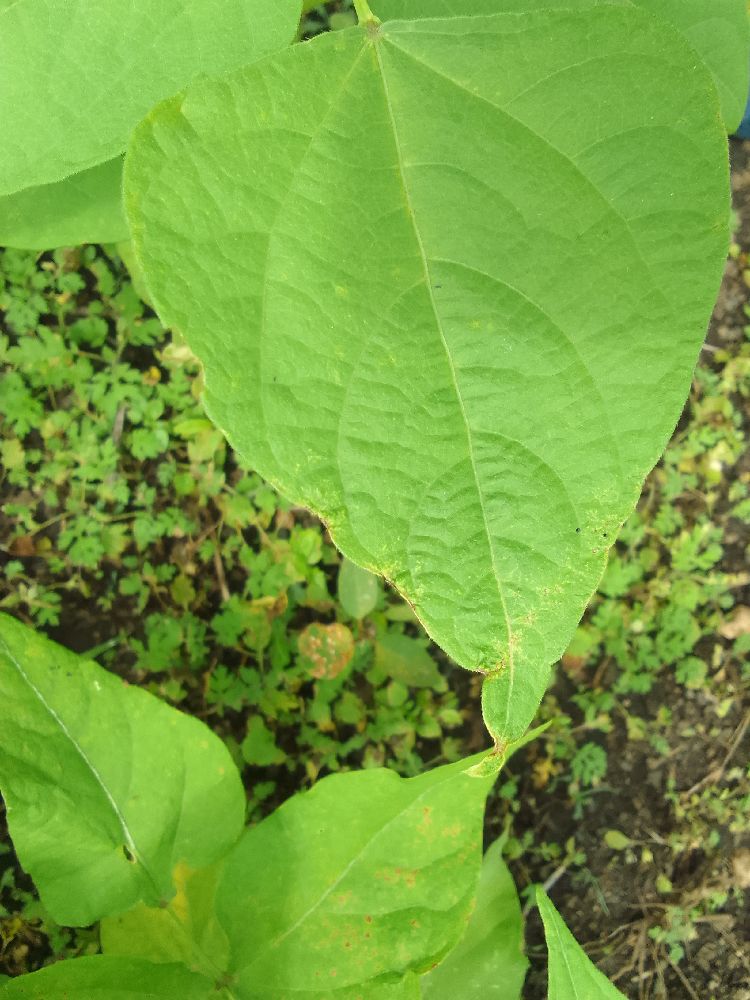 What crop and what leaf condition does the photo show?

common bean, healthy
